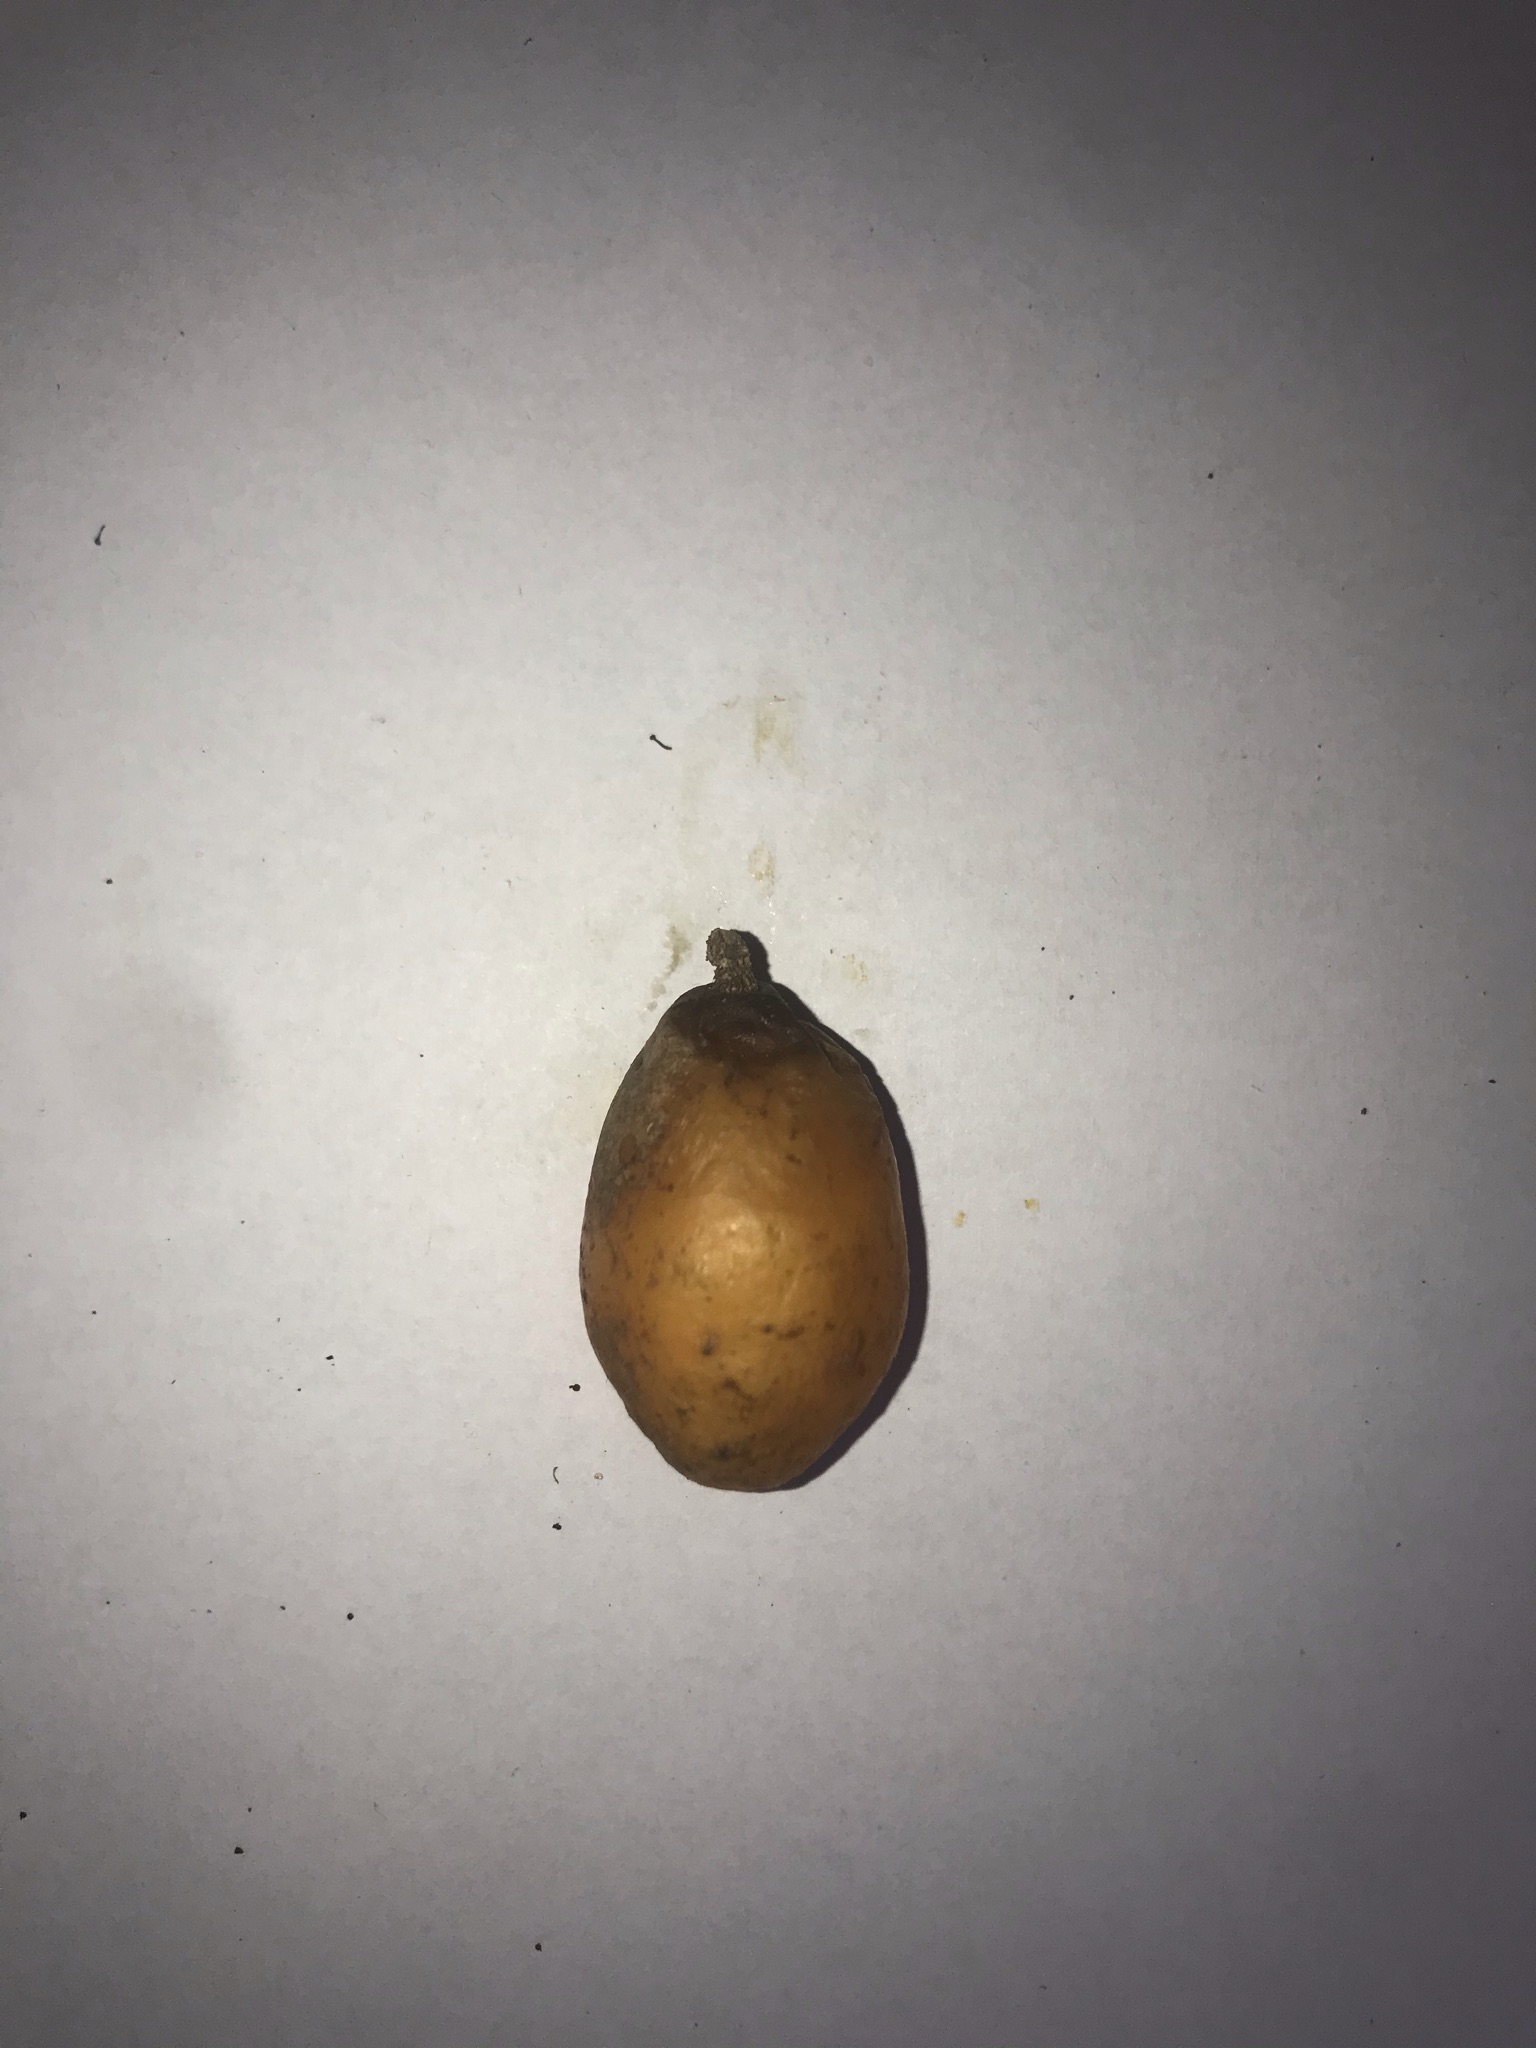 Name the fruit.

siriguela
